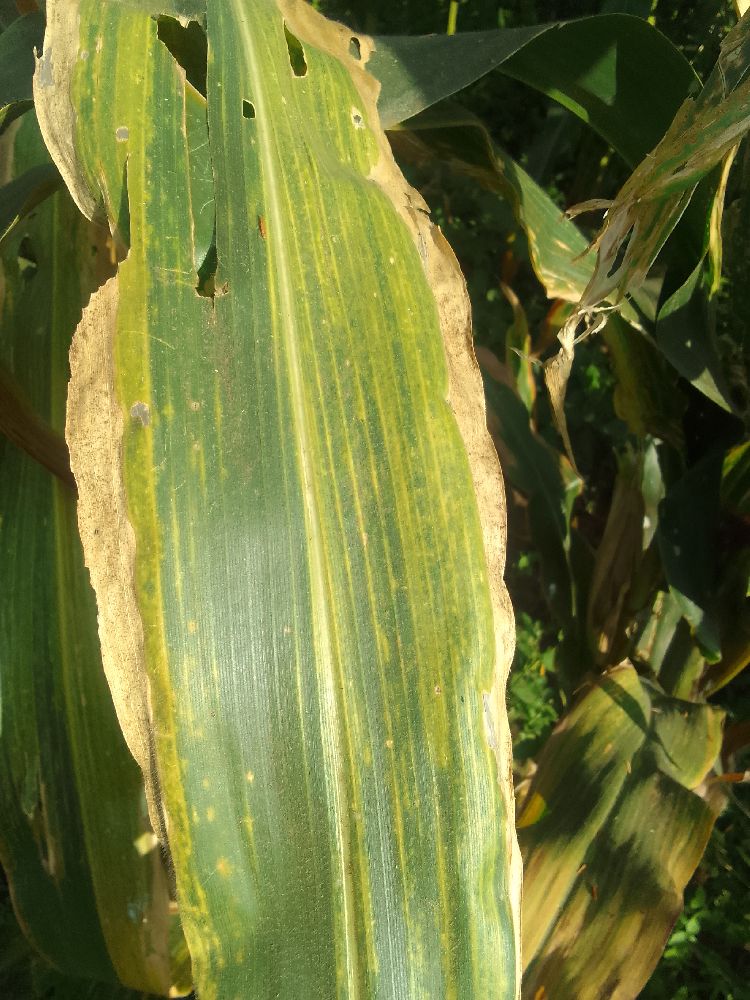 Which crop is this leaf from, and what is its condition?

maize, maize lethal necrosis
